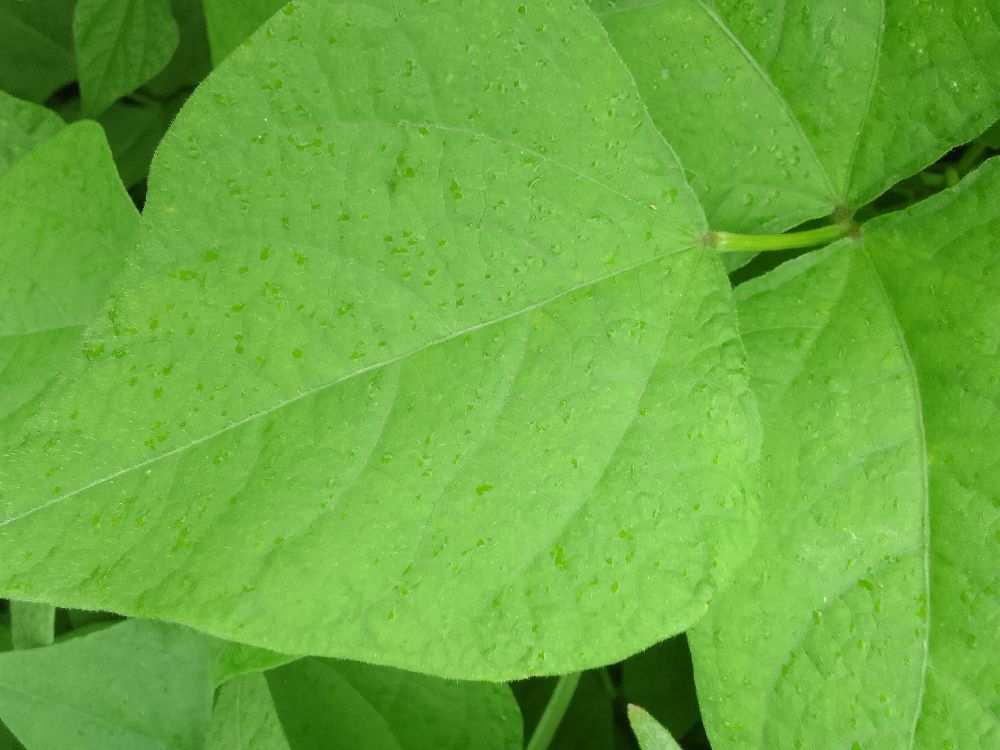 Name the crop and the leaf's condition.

common bean, healthy
